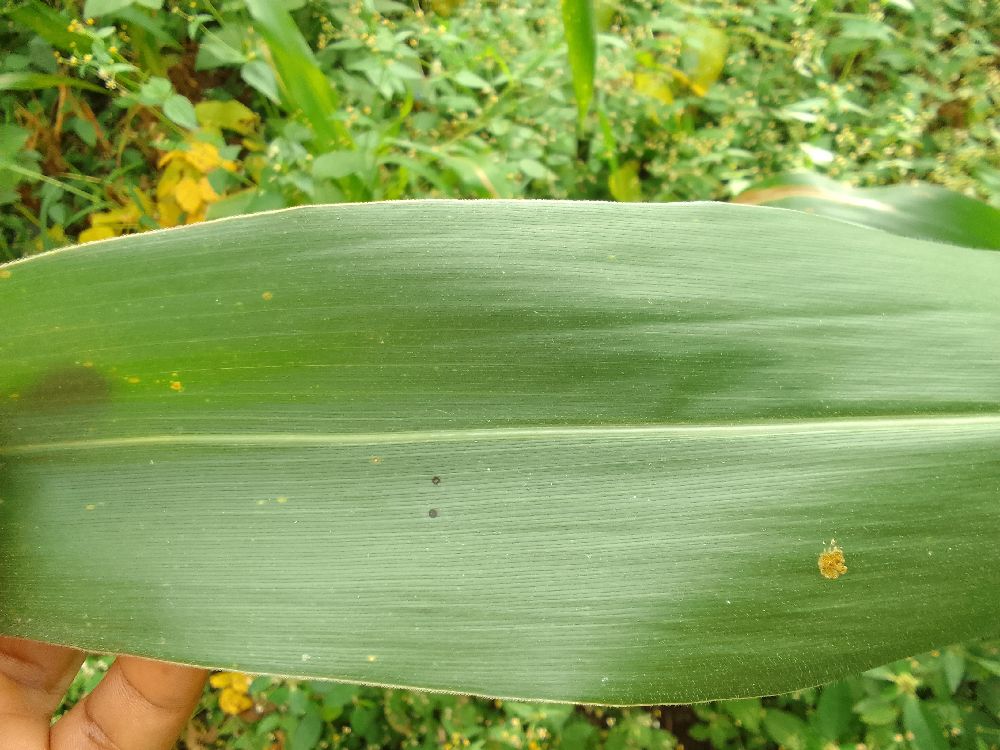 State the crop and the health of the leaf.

maize, healthy
